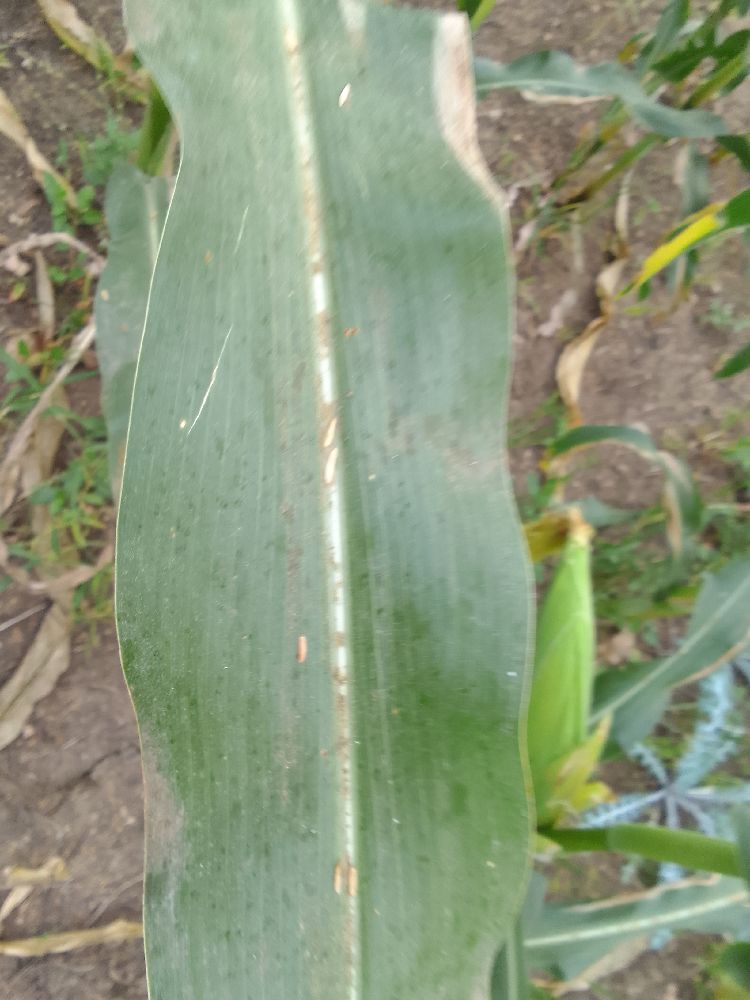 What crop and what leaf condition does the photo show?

maize, healthy
